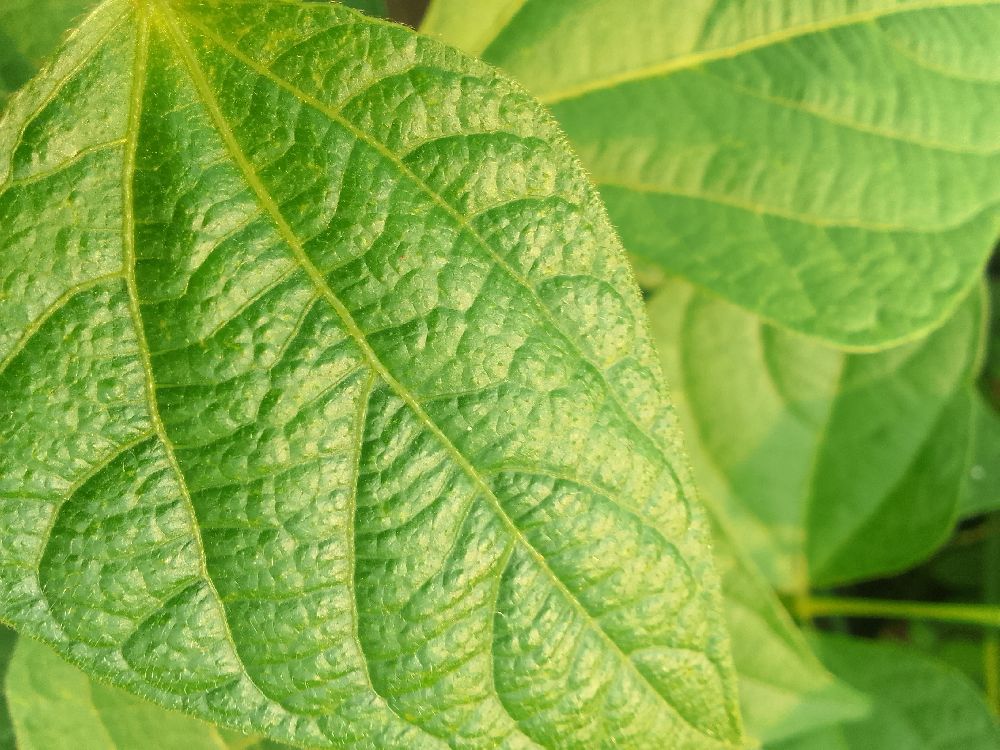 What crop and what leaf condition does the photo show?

common bean, healthy
